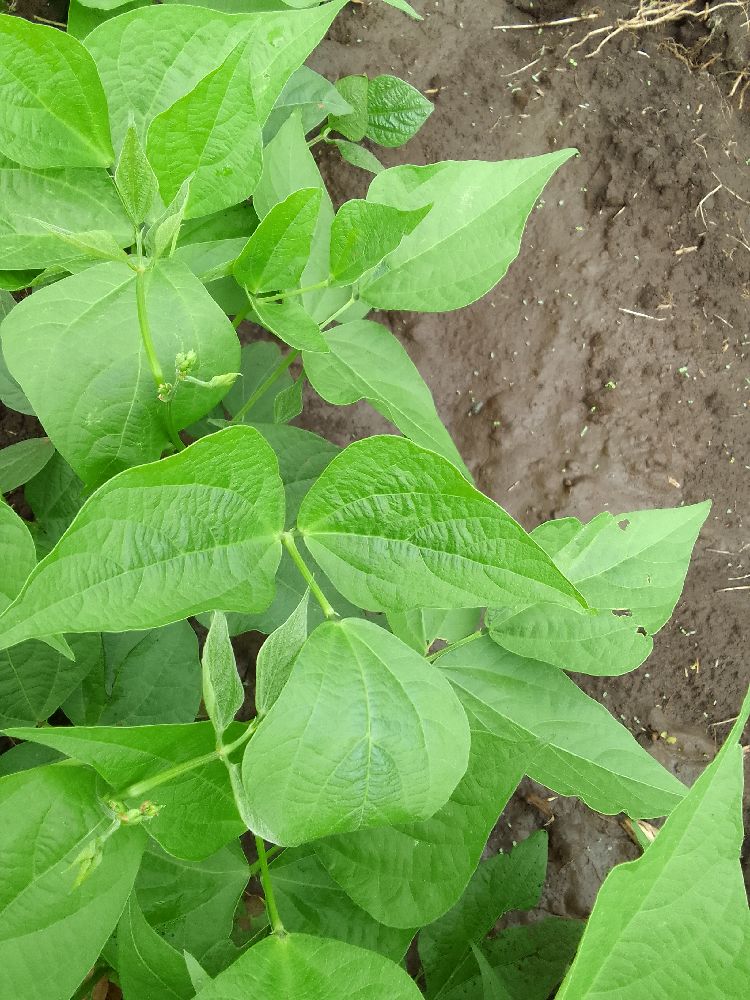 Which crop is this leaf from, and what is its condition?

common bean, healthy
